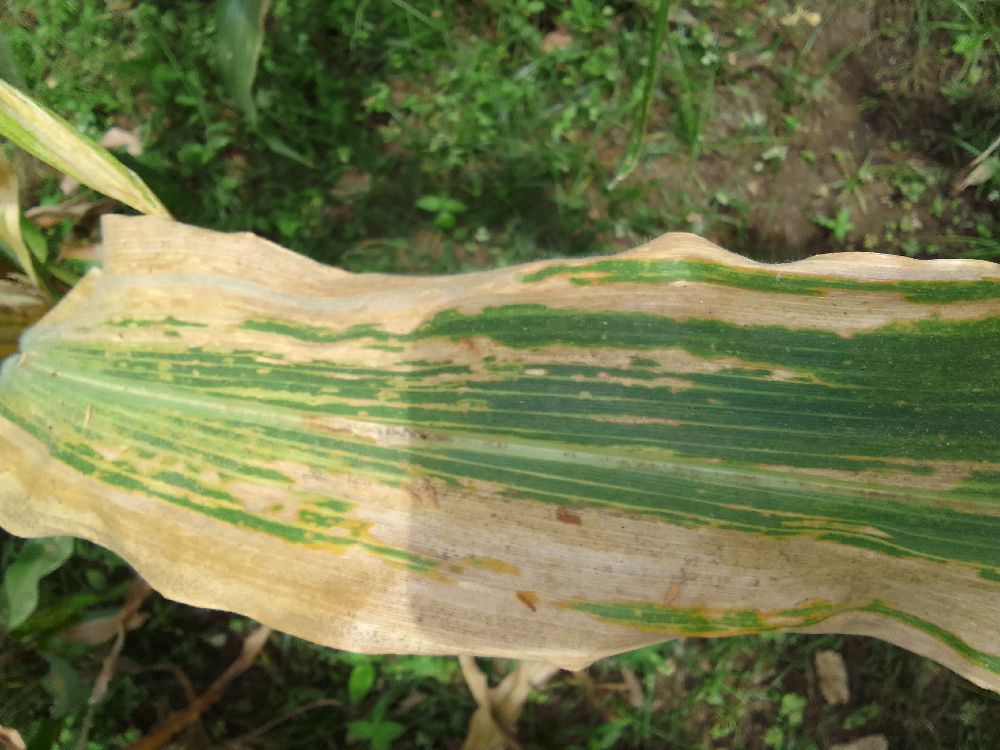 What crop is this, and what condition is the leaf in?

maize, maize lethal necrosis
